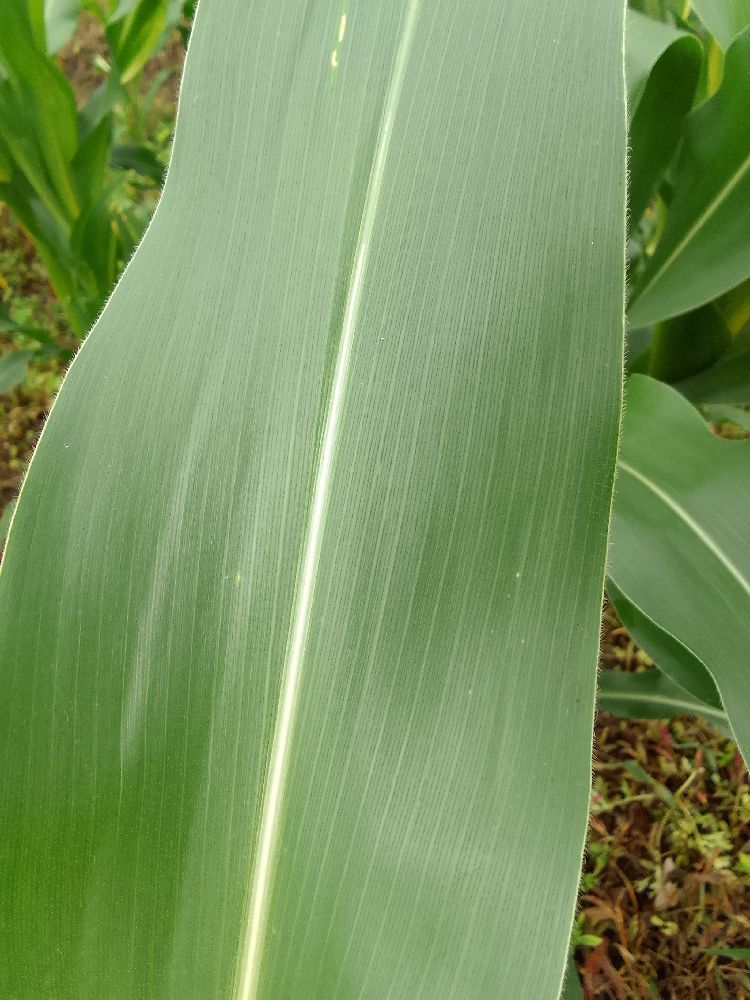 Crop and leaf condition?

maize, healthy
